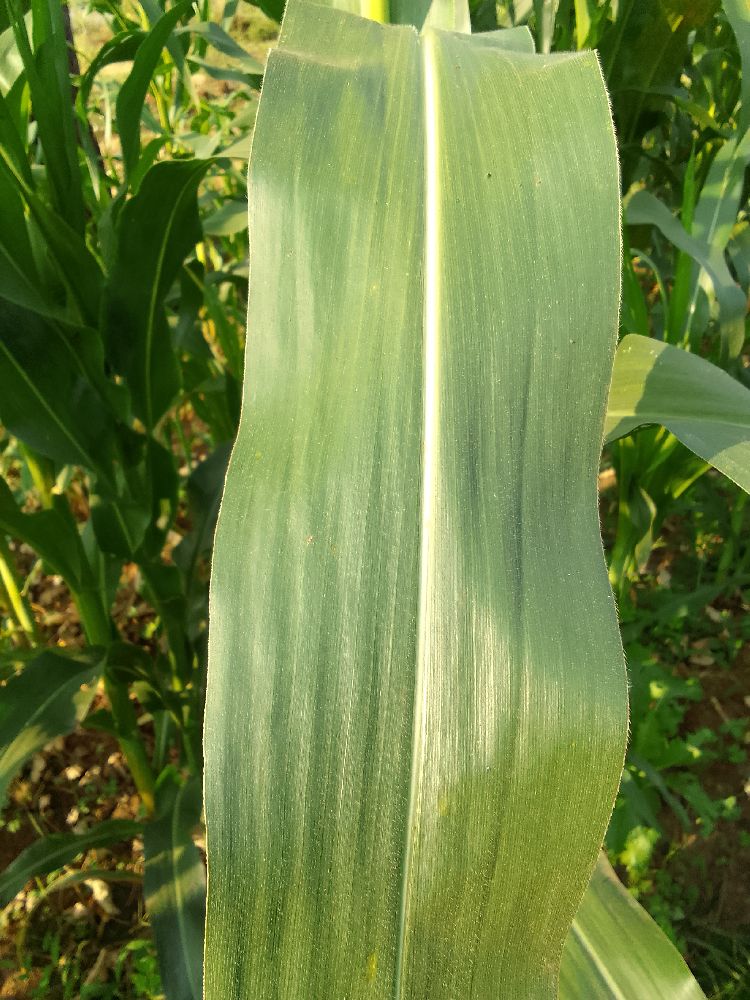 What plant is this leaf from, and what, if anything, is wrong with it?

maize, healthy
